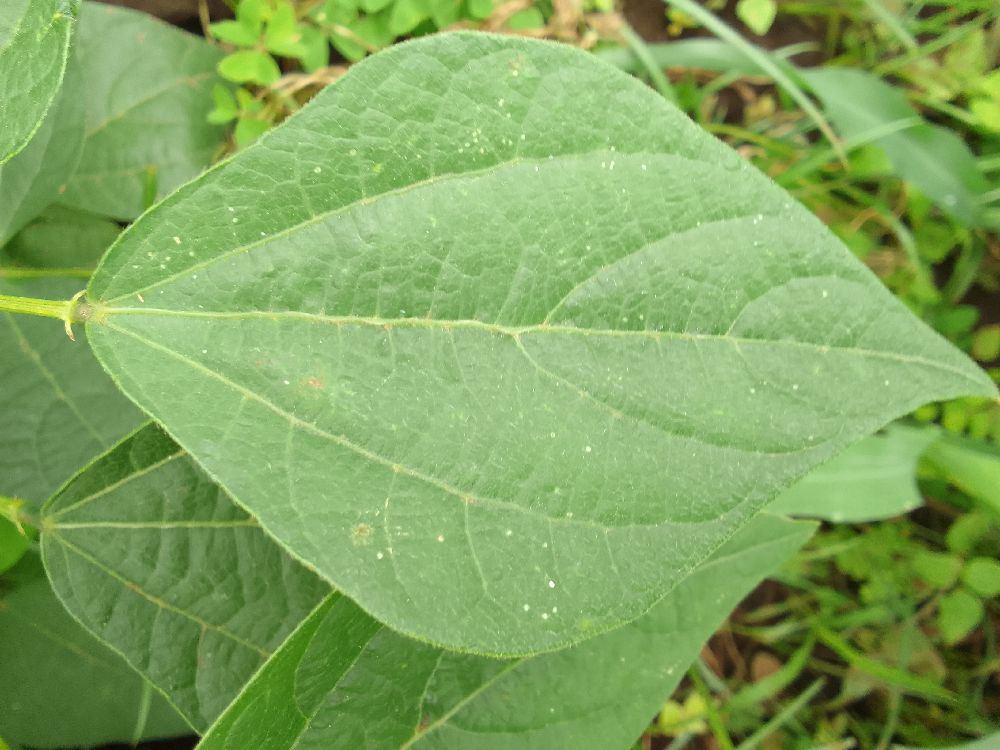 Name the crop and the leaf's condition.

common bean, healthy
